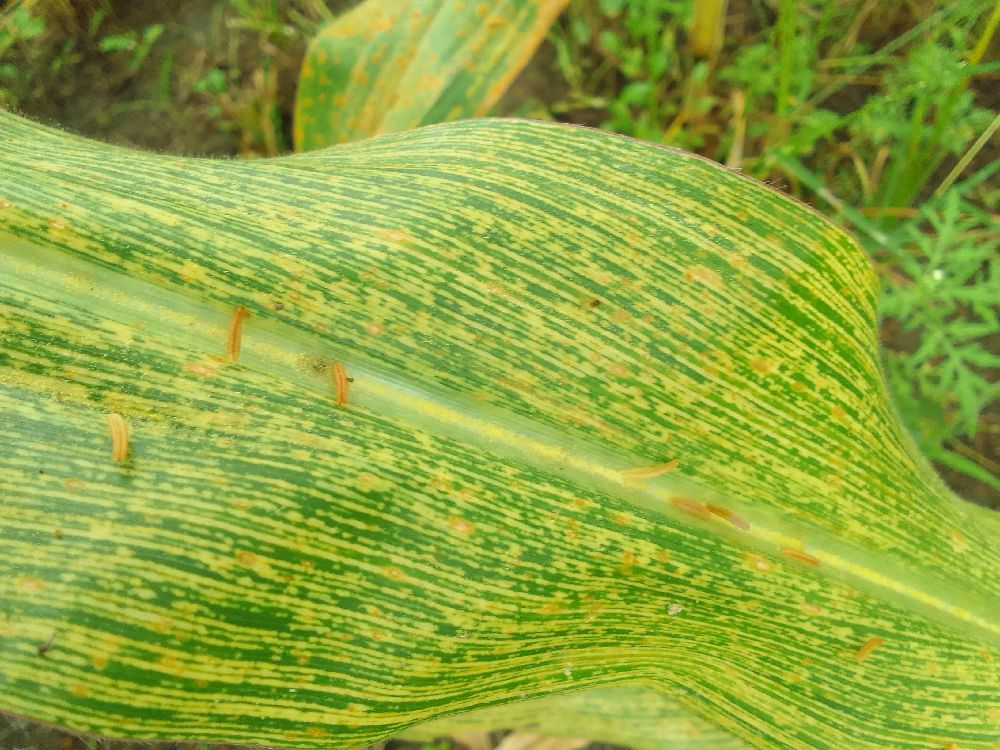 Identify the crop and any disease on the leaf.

maize, maize streak virus
